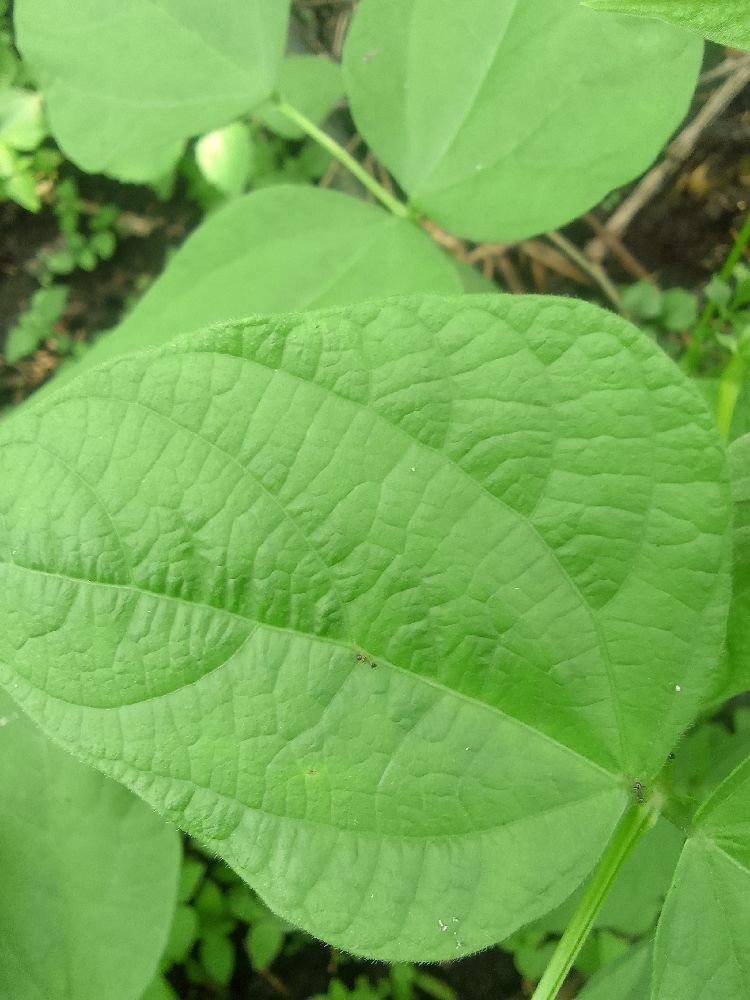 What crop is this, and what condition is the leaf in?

common bean, healthy
